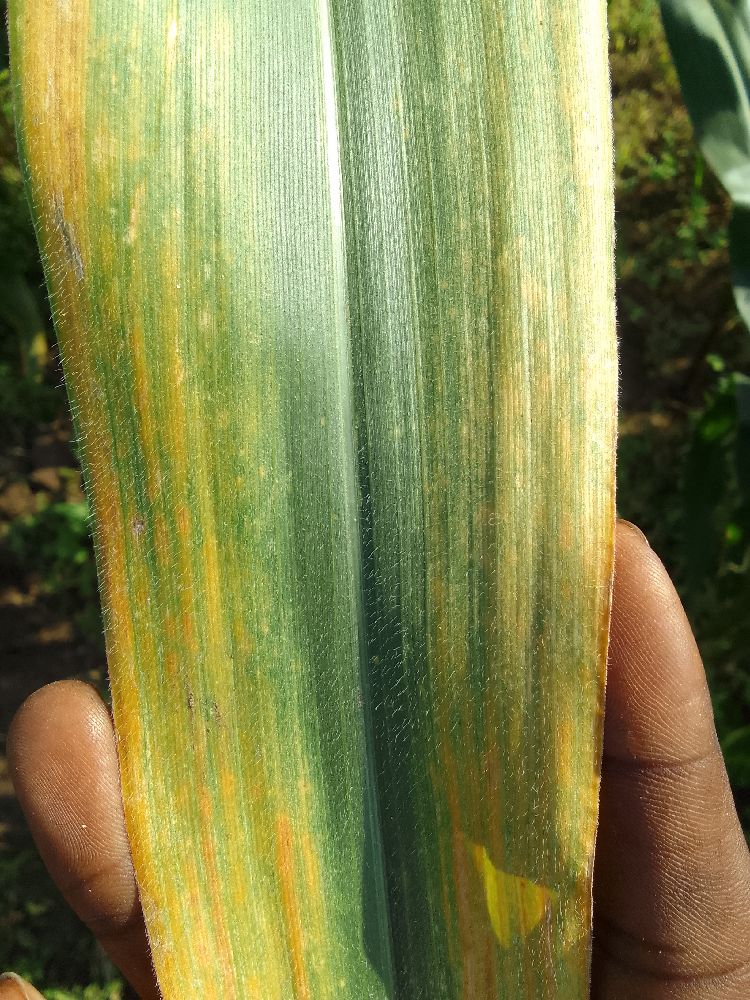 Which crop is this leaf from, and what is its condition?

maize, maize lethal necrosis
